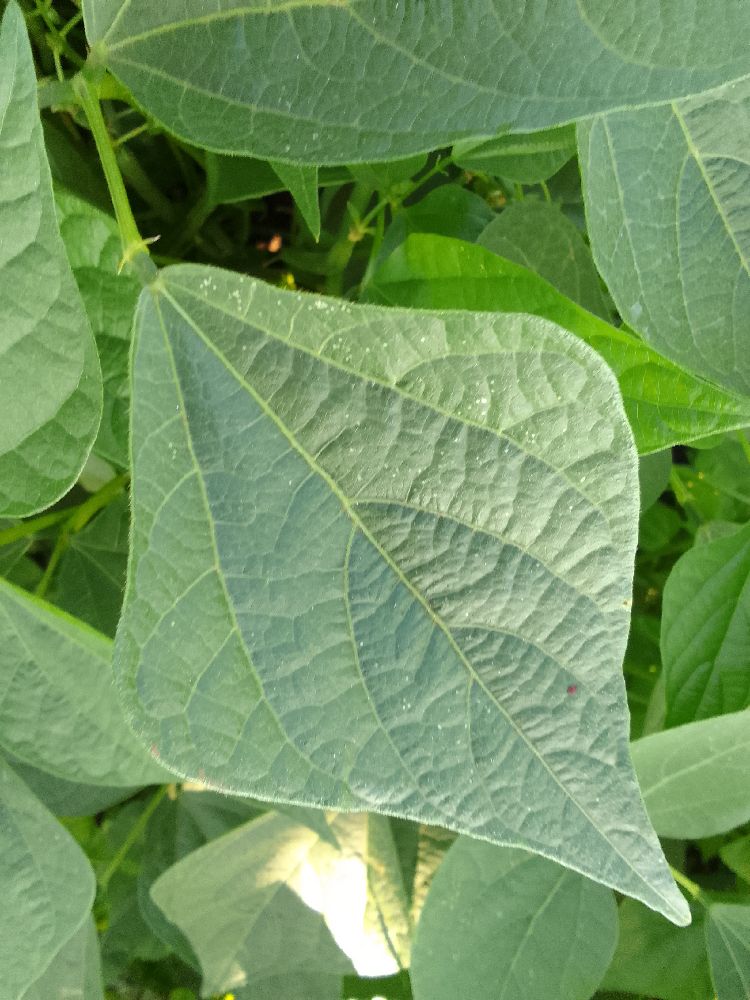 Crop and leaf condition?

common bean, healthy
